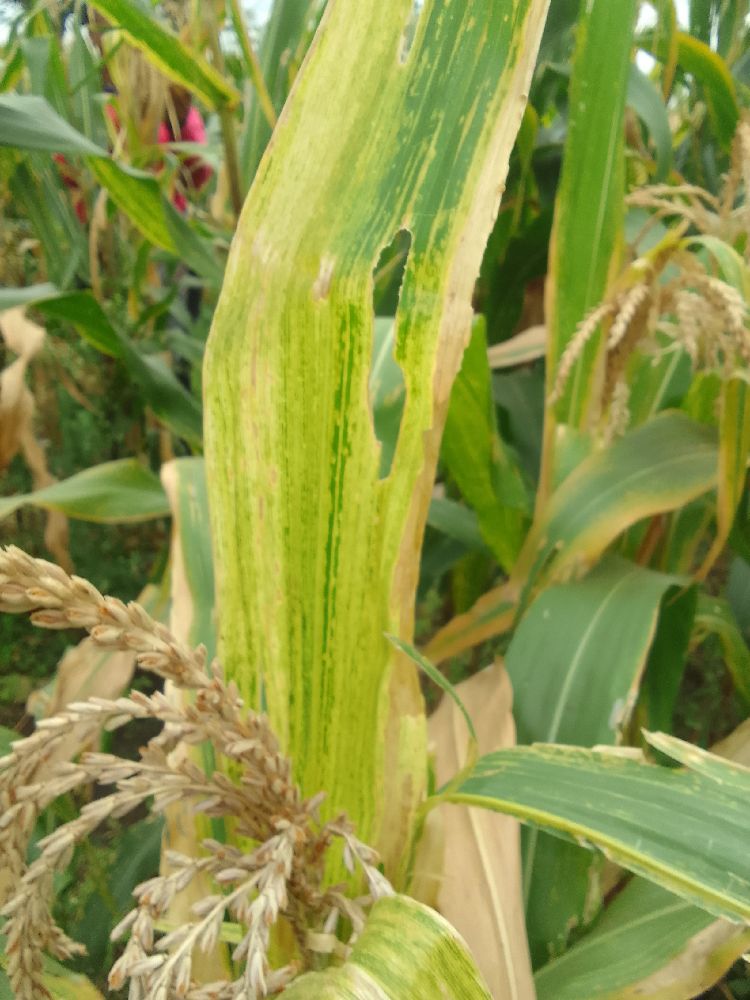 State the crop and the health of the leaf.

maize, maize lethal necrosis
